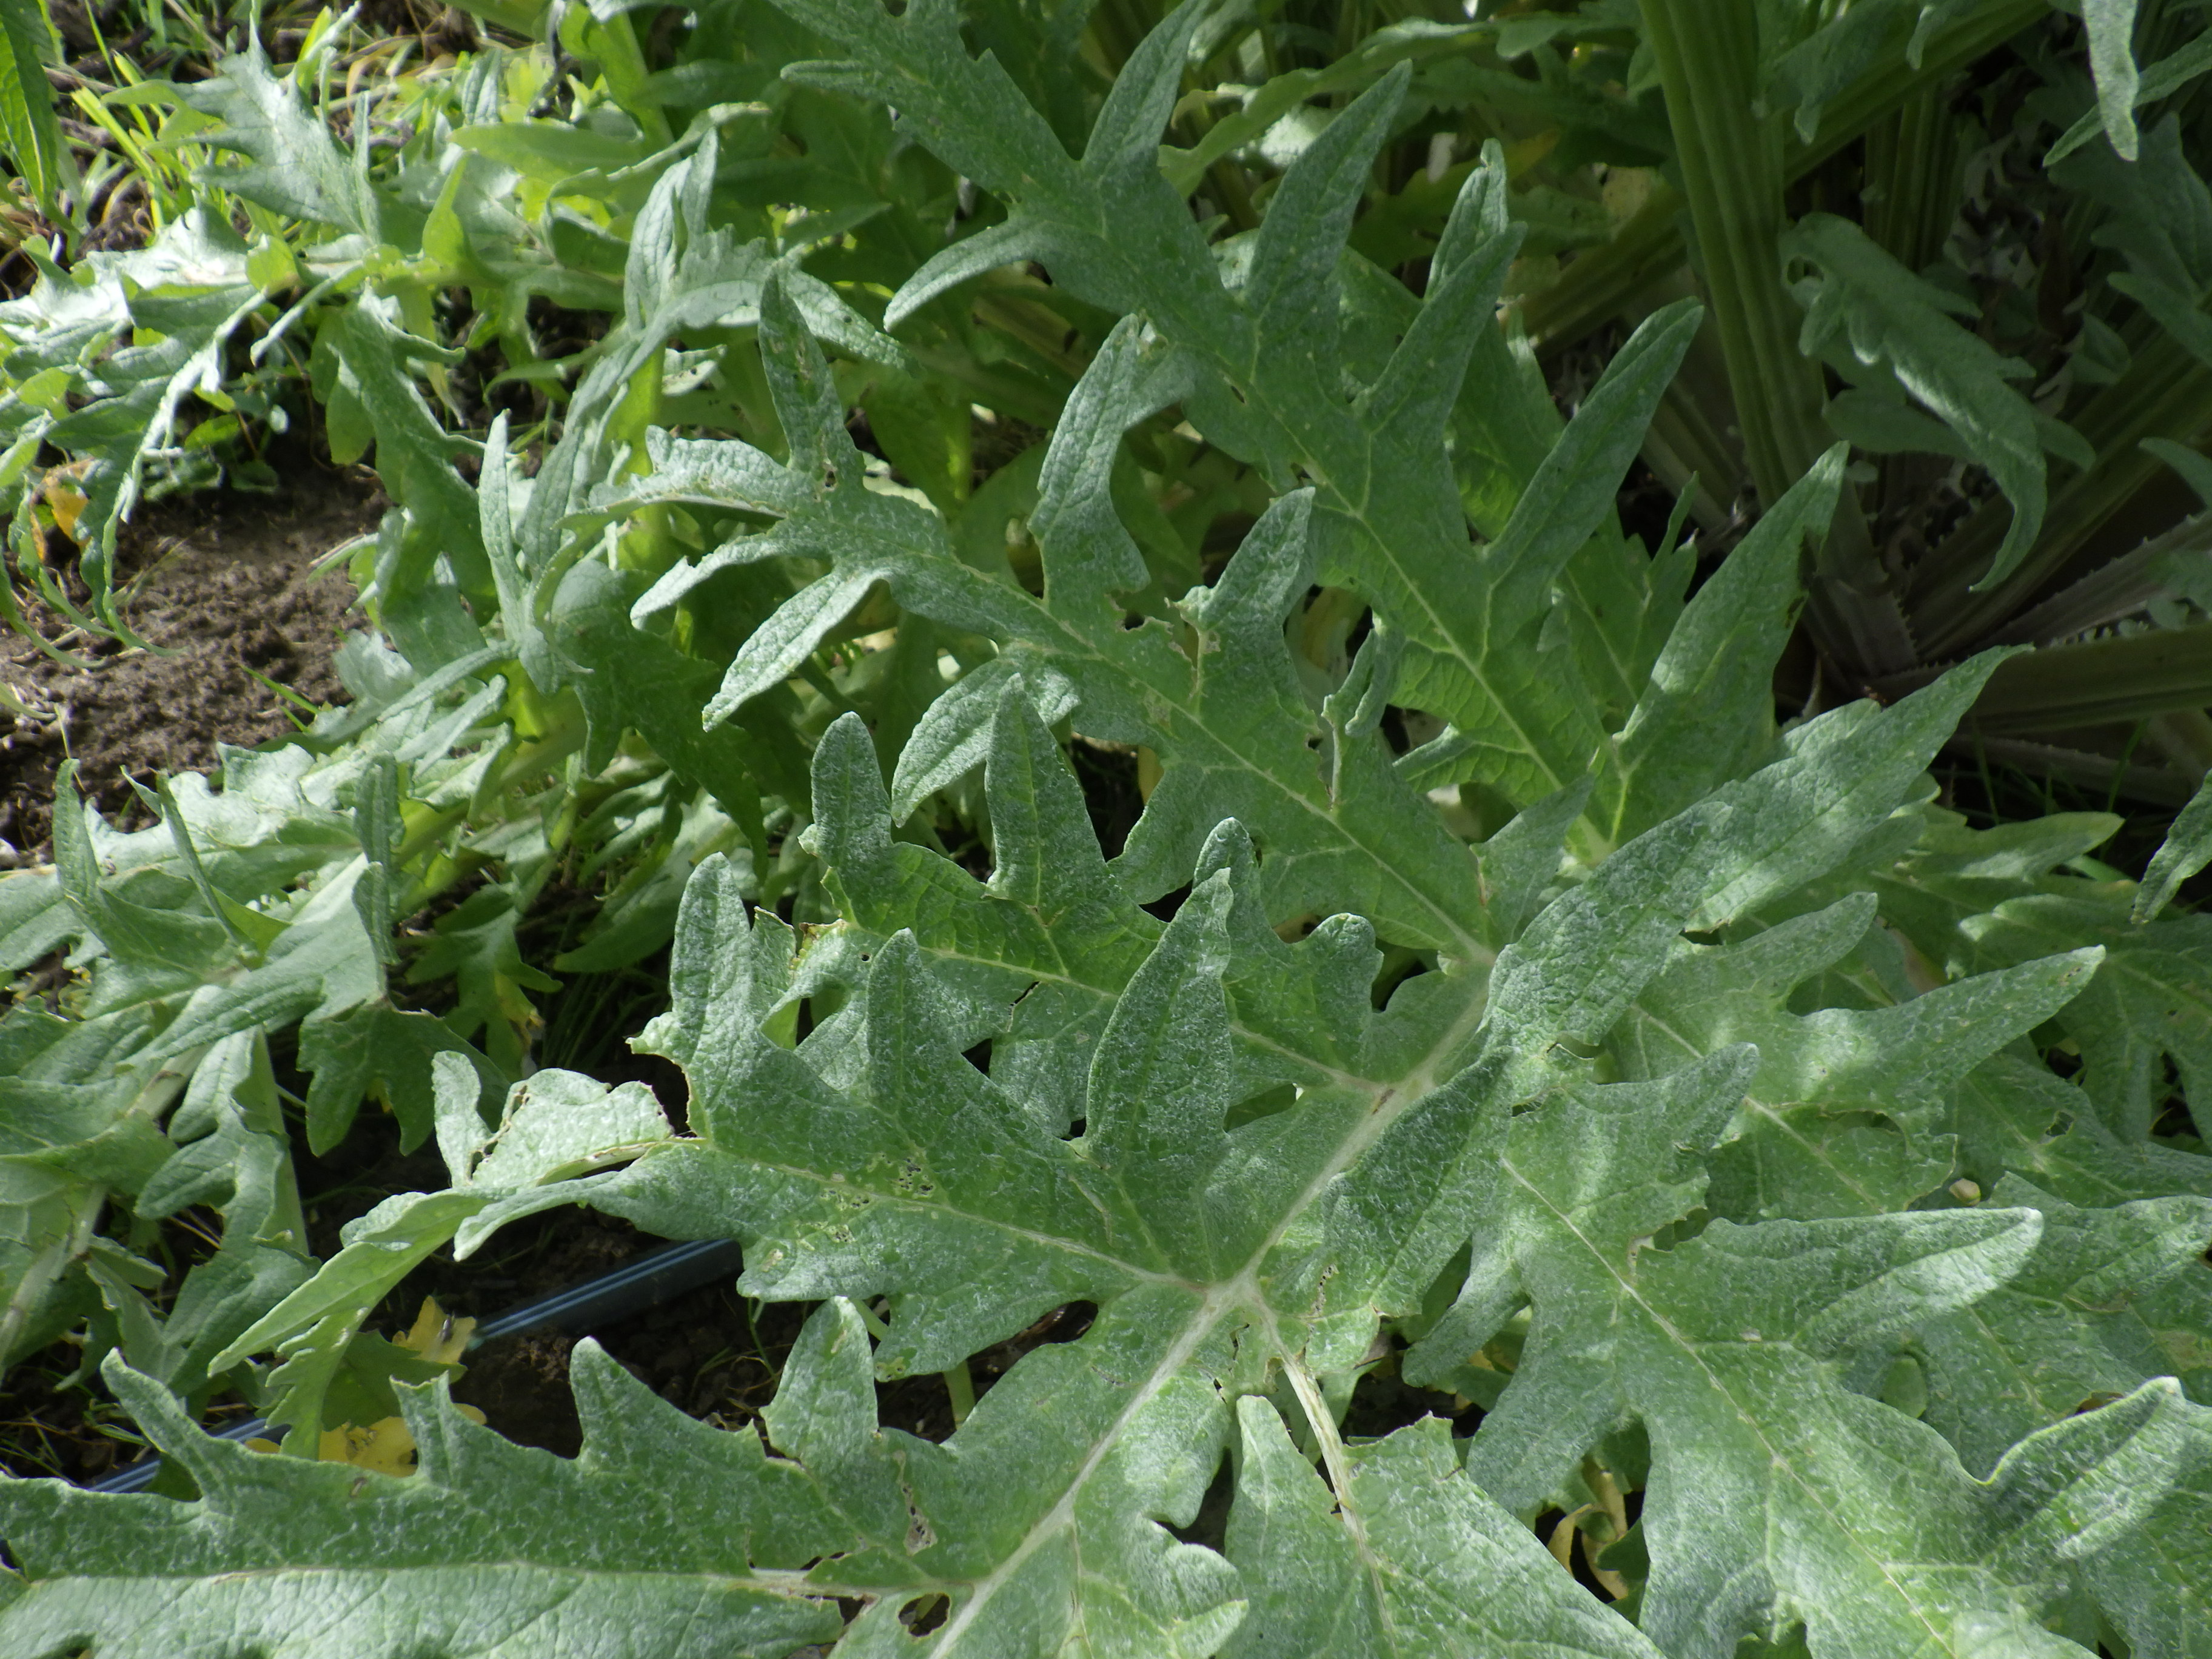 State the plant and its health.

artichoke, phytophagous
